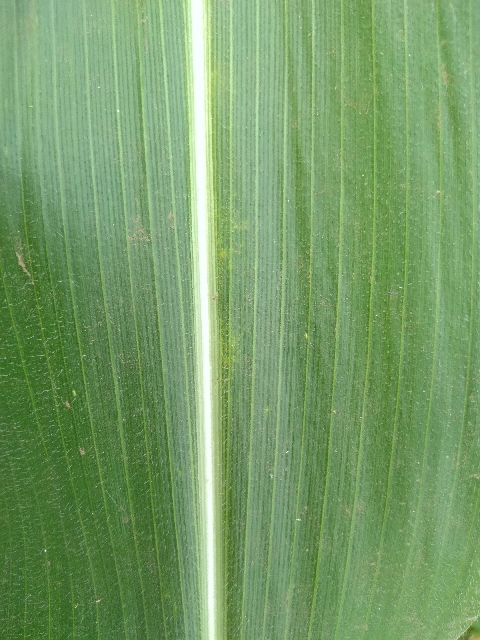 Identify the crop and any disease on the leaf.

maize, healthy
